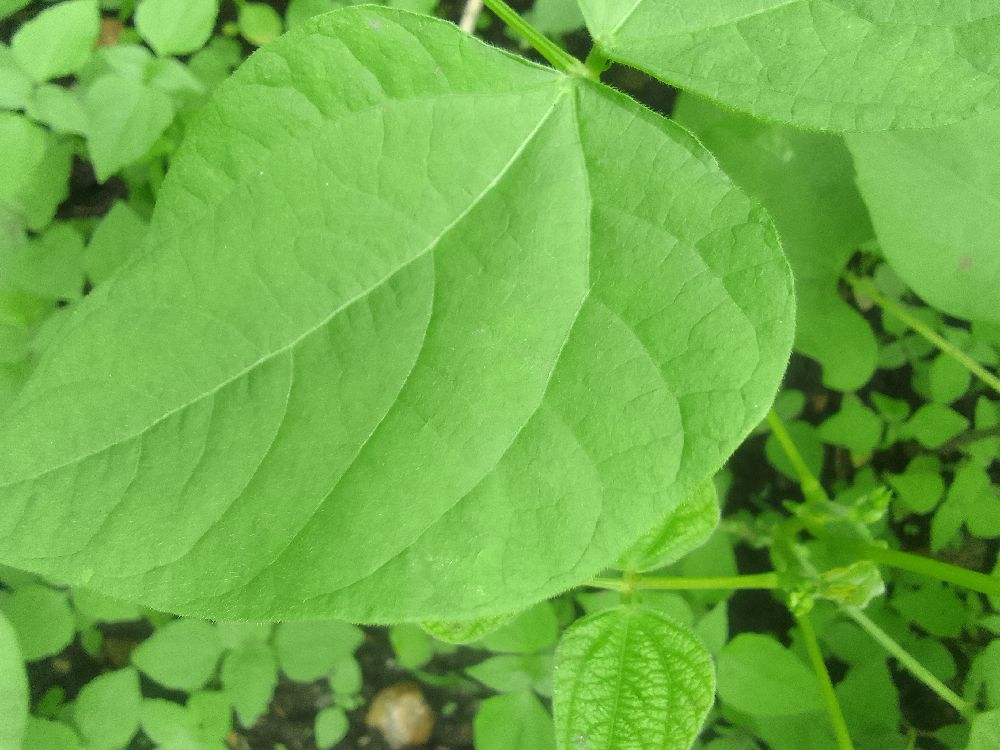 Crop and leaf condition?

common bean, healthy
